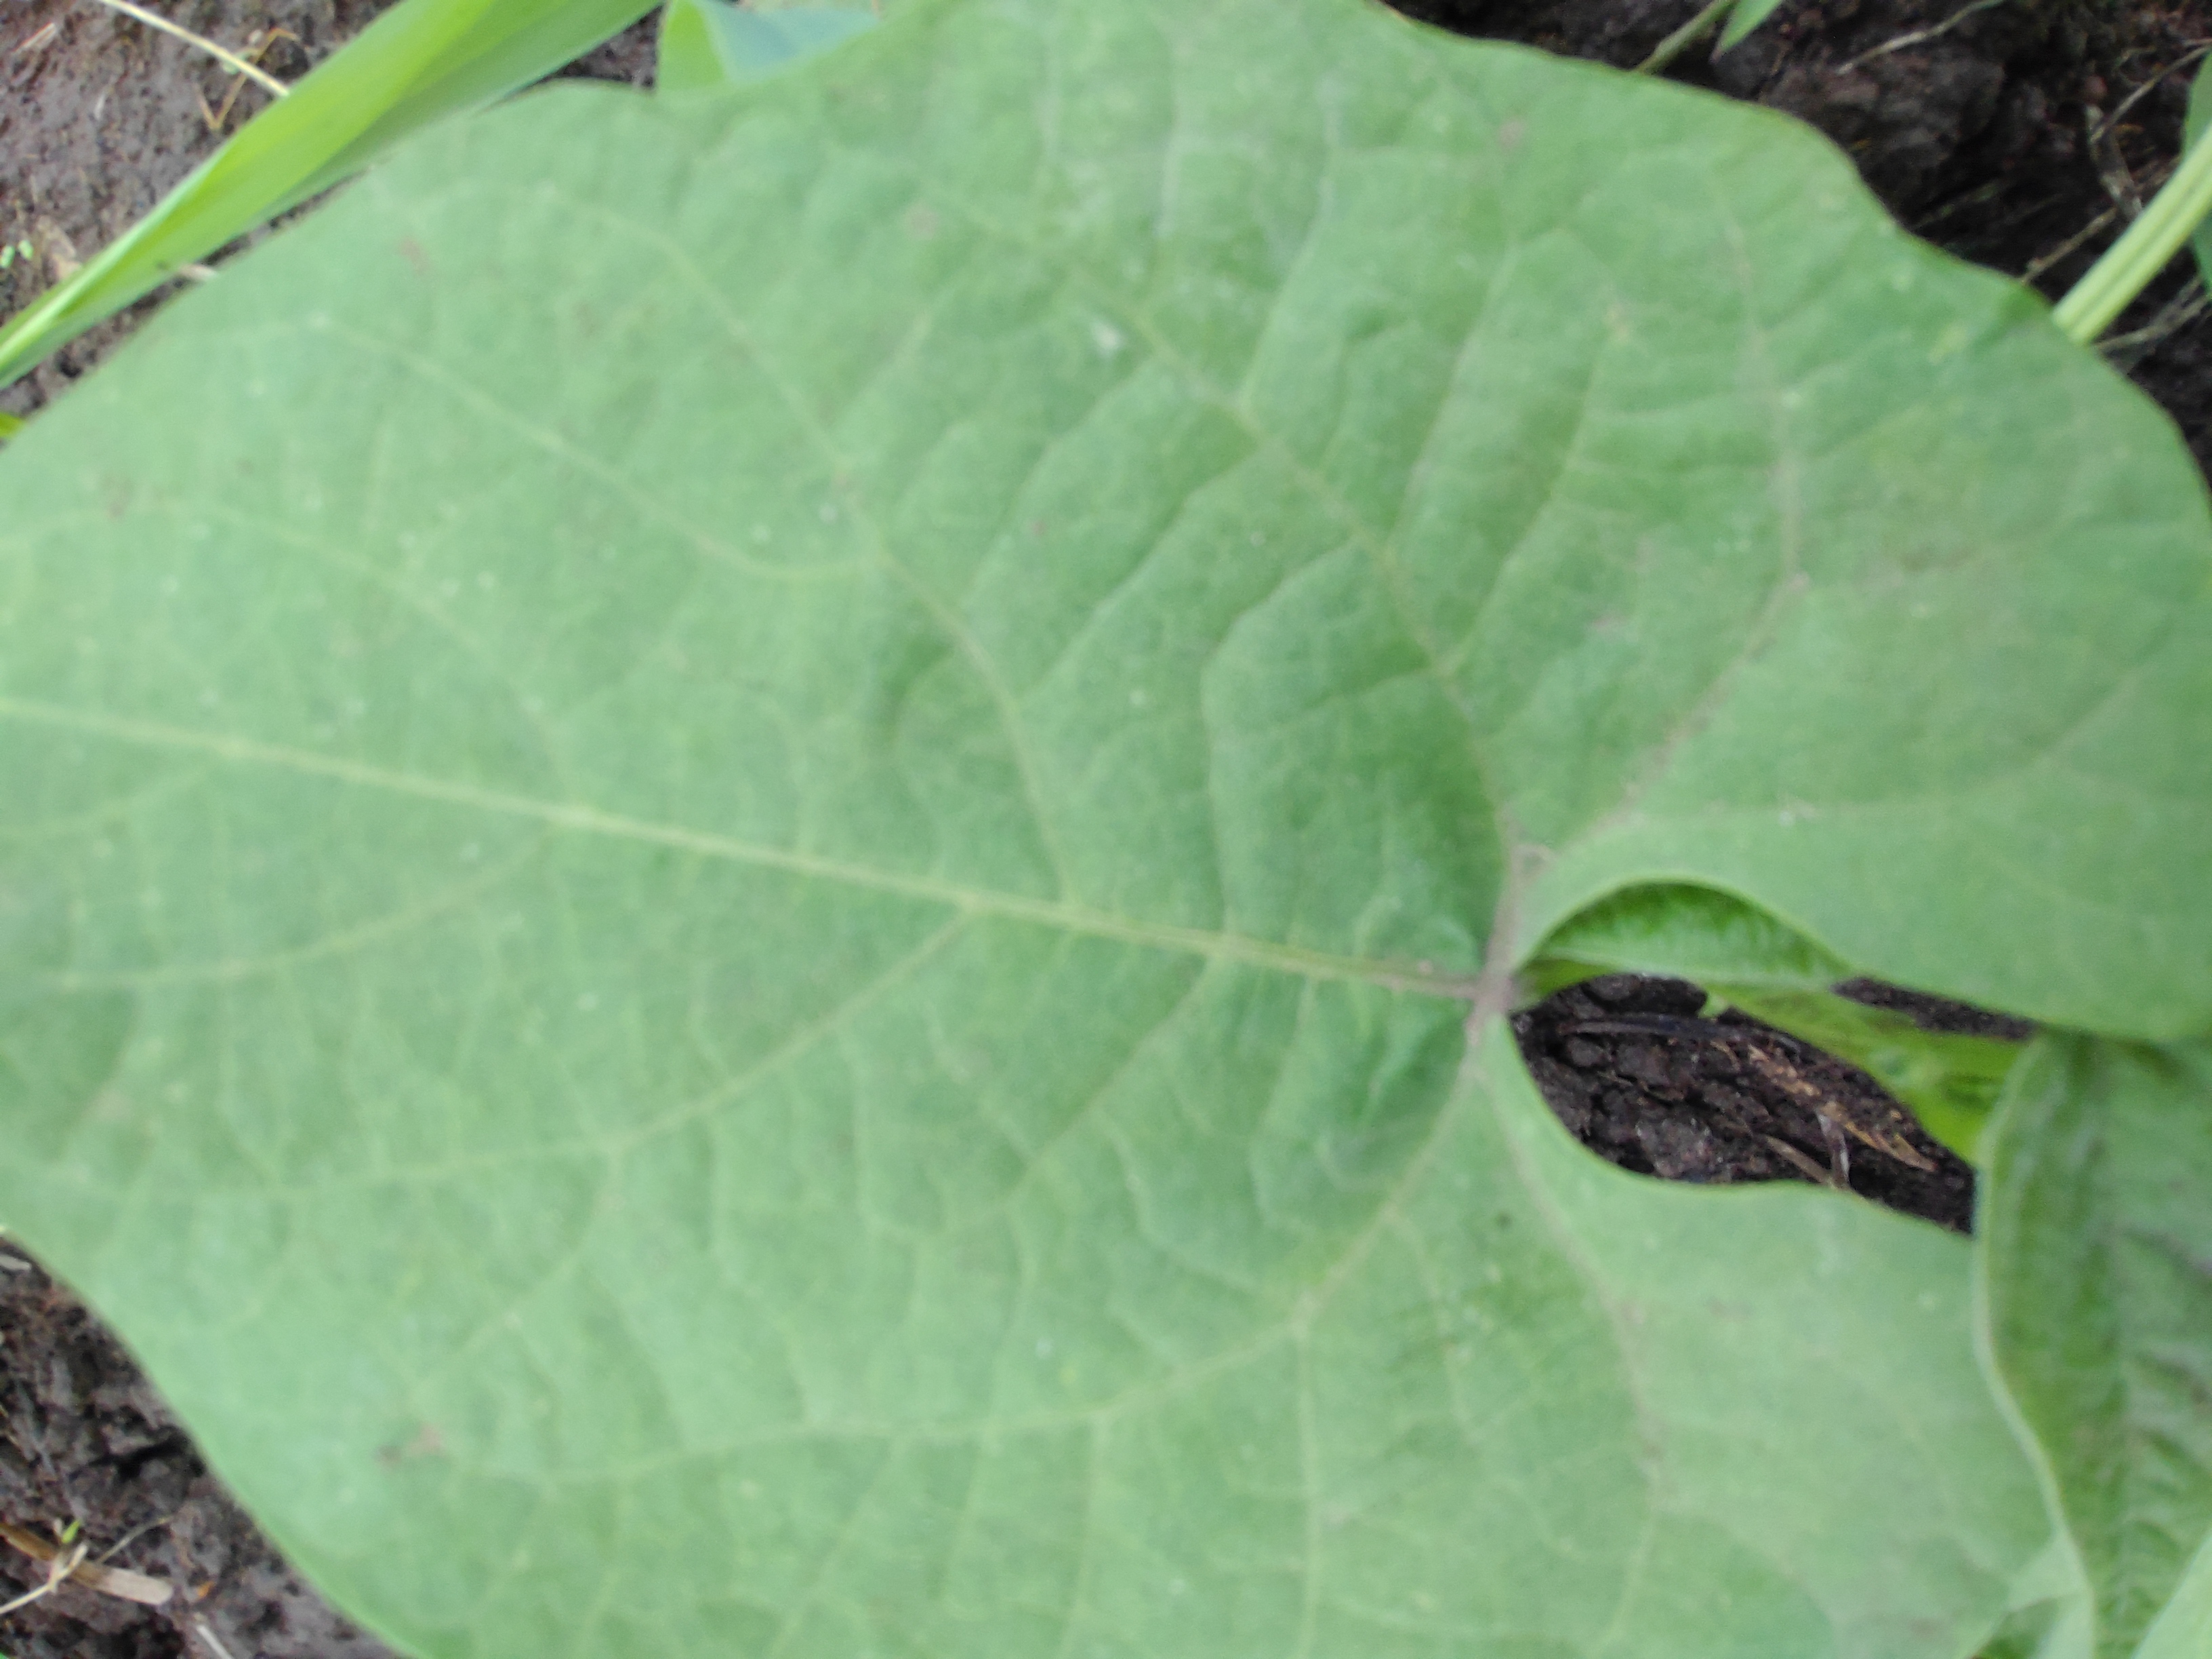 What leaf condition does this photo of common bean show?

healthy
